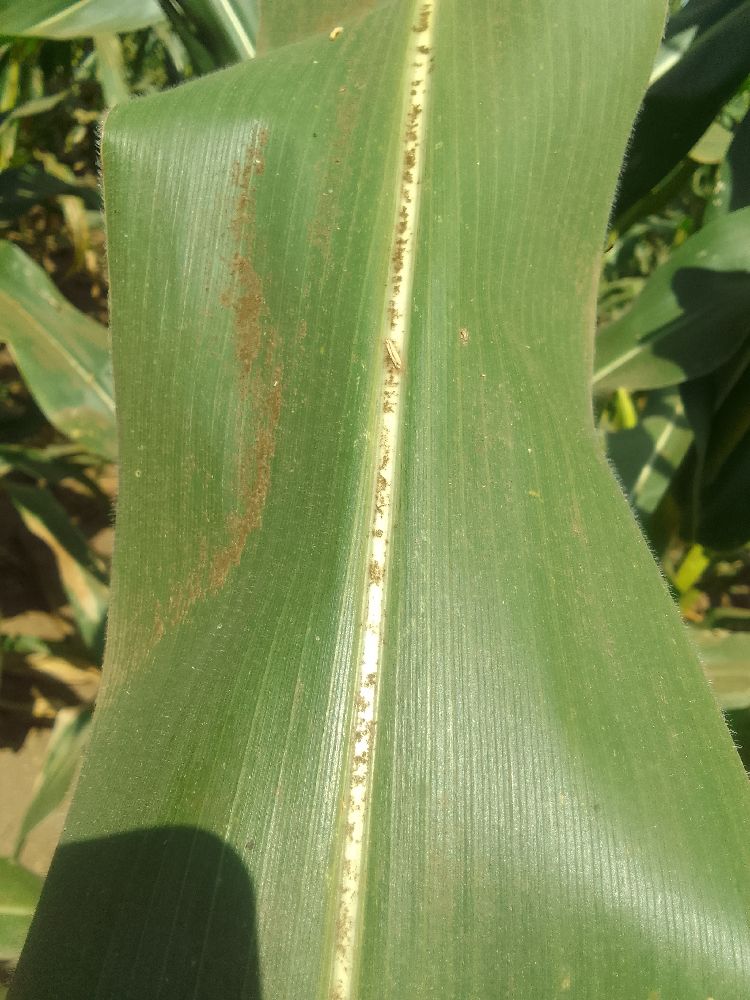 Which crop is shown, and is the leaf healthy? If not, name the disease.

maize, healthy
